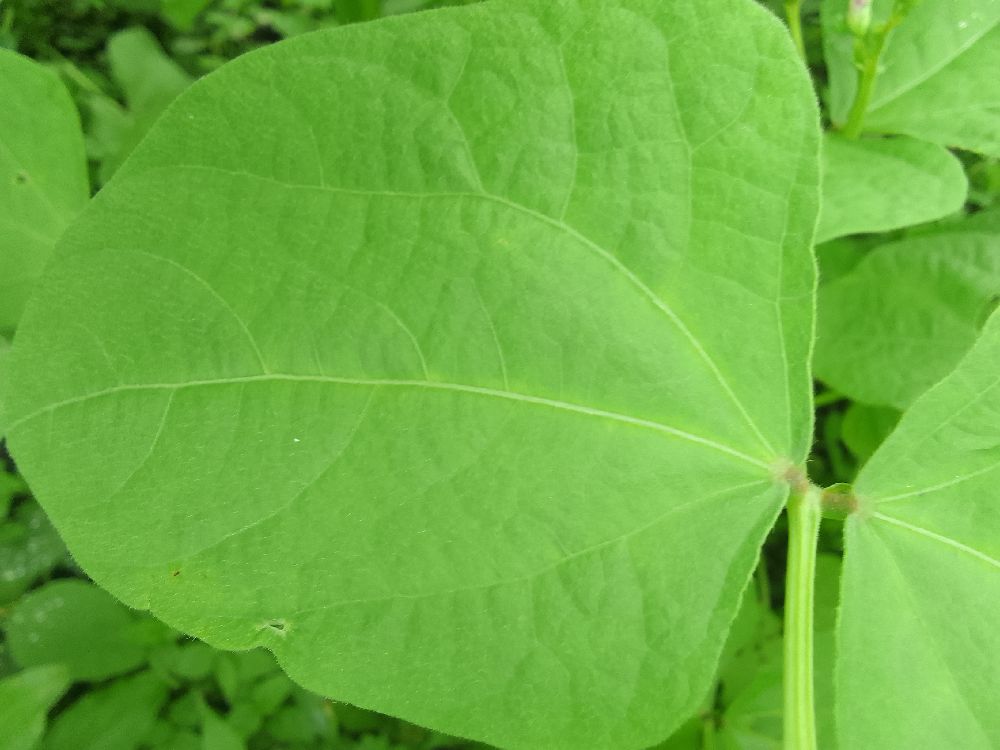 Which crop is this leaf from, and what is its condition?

common bean, healthy
